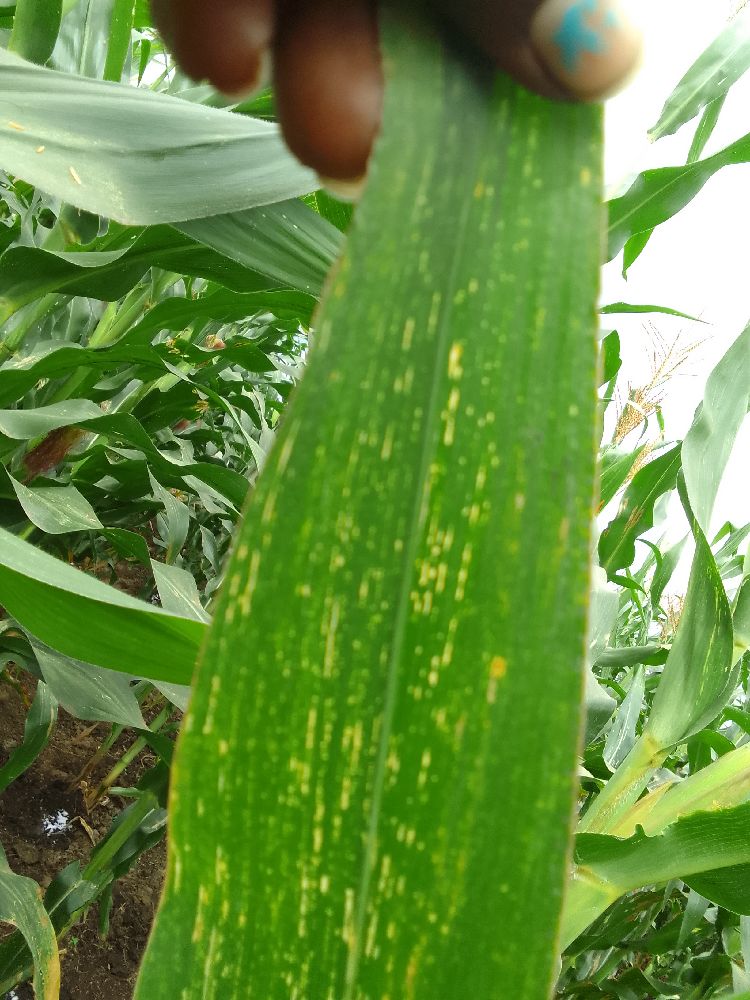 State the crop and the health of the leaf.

maize, maize streak virus
